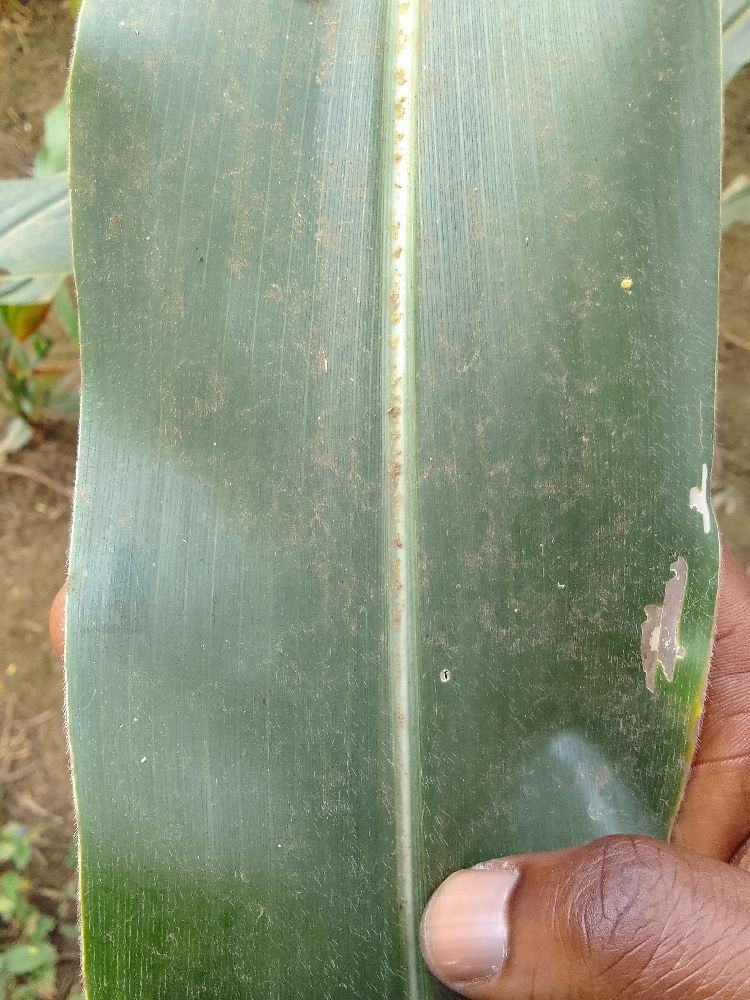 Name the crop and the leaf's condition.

maize, healthy
